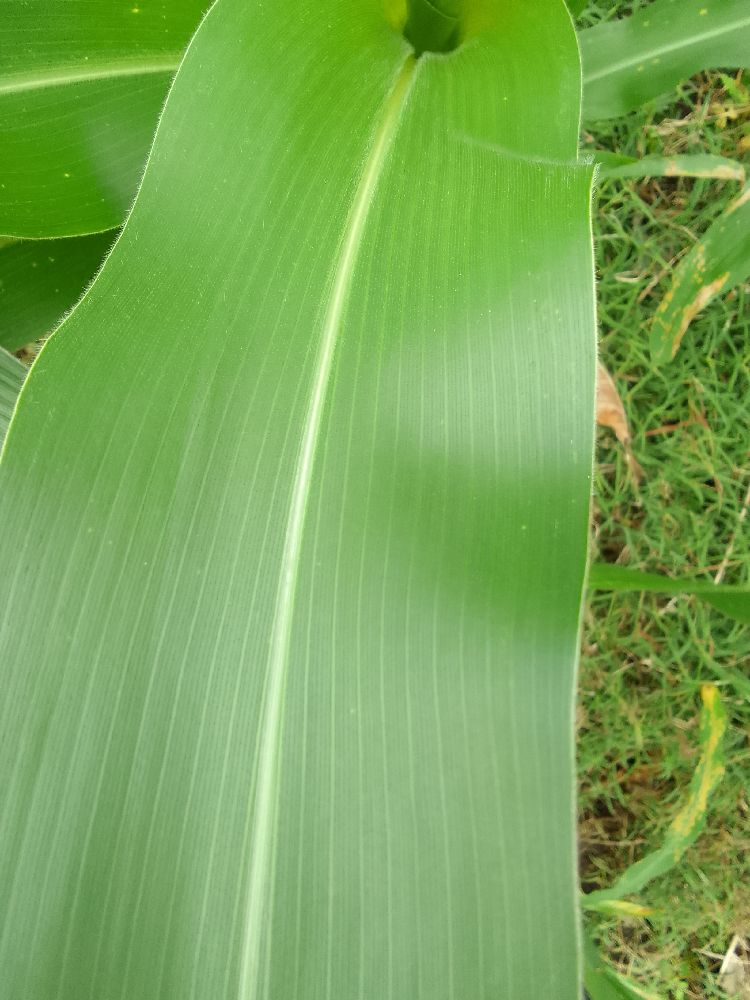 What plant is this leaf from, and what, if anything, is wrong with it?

maize, healthy
